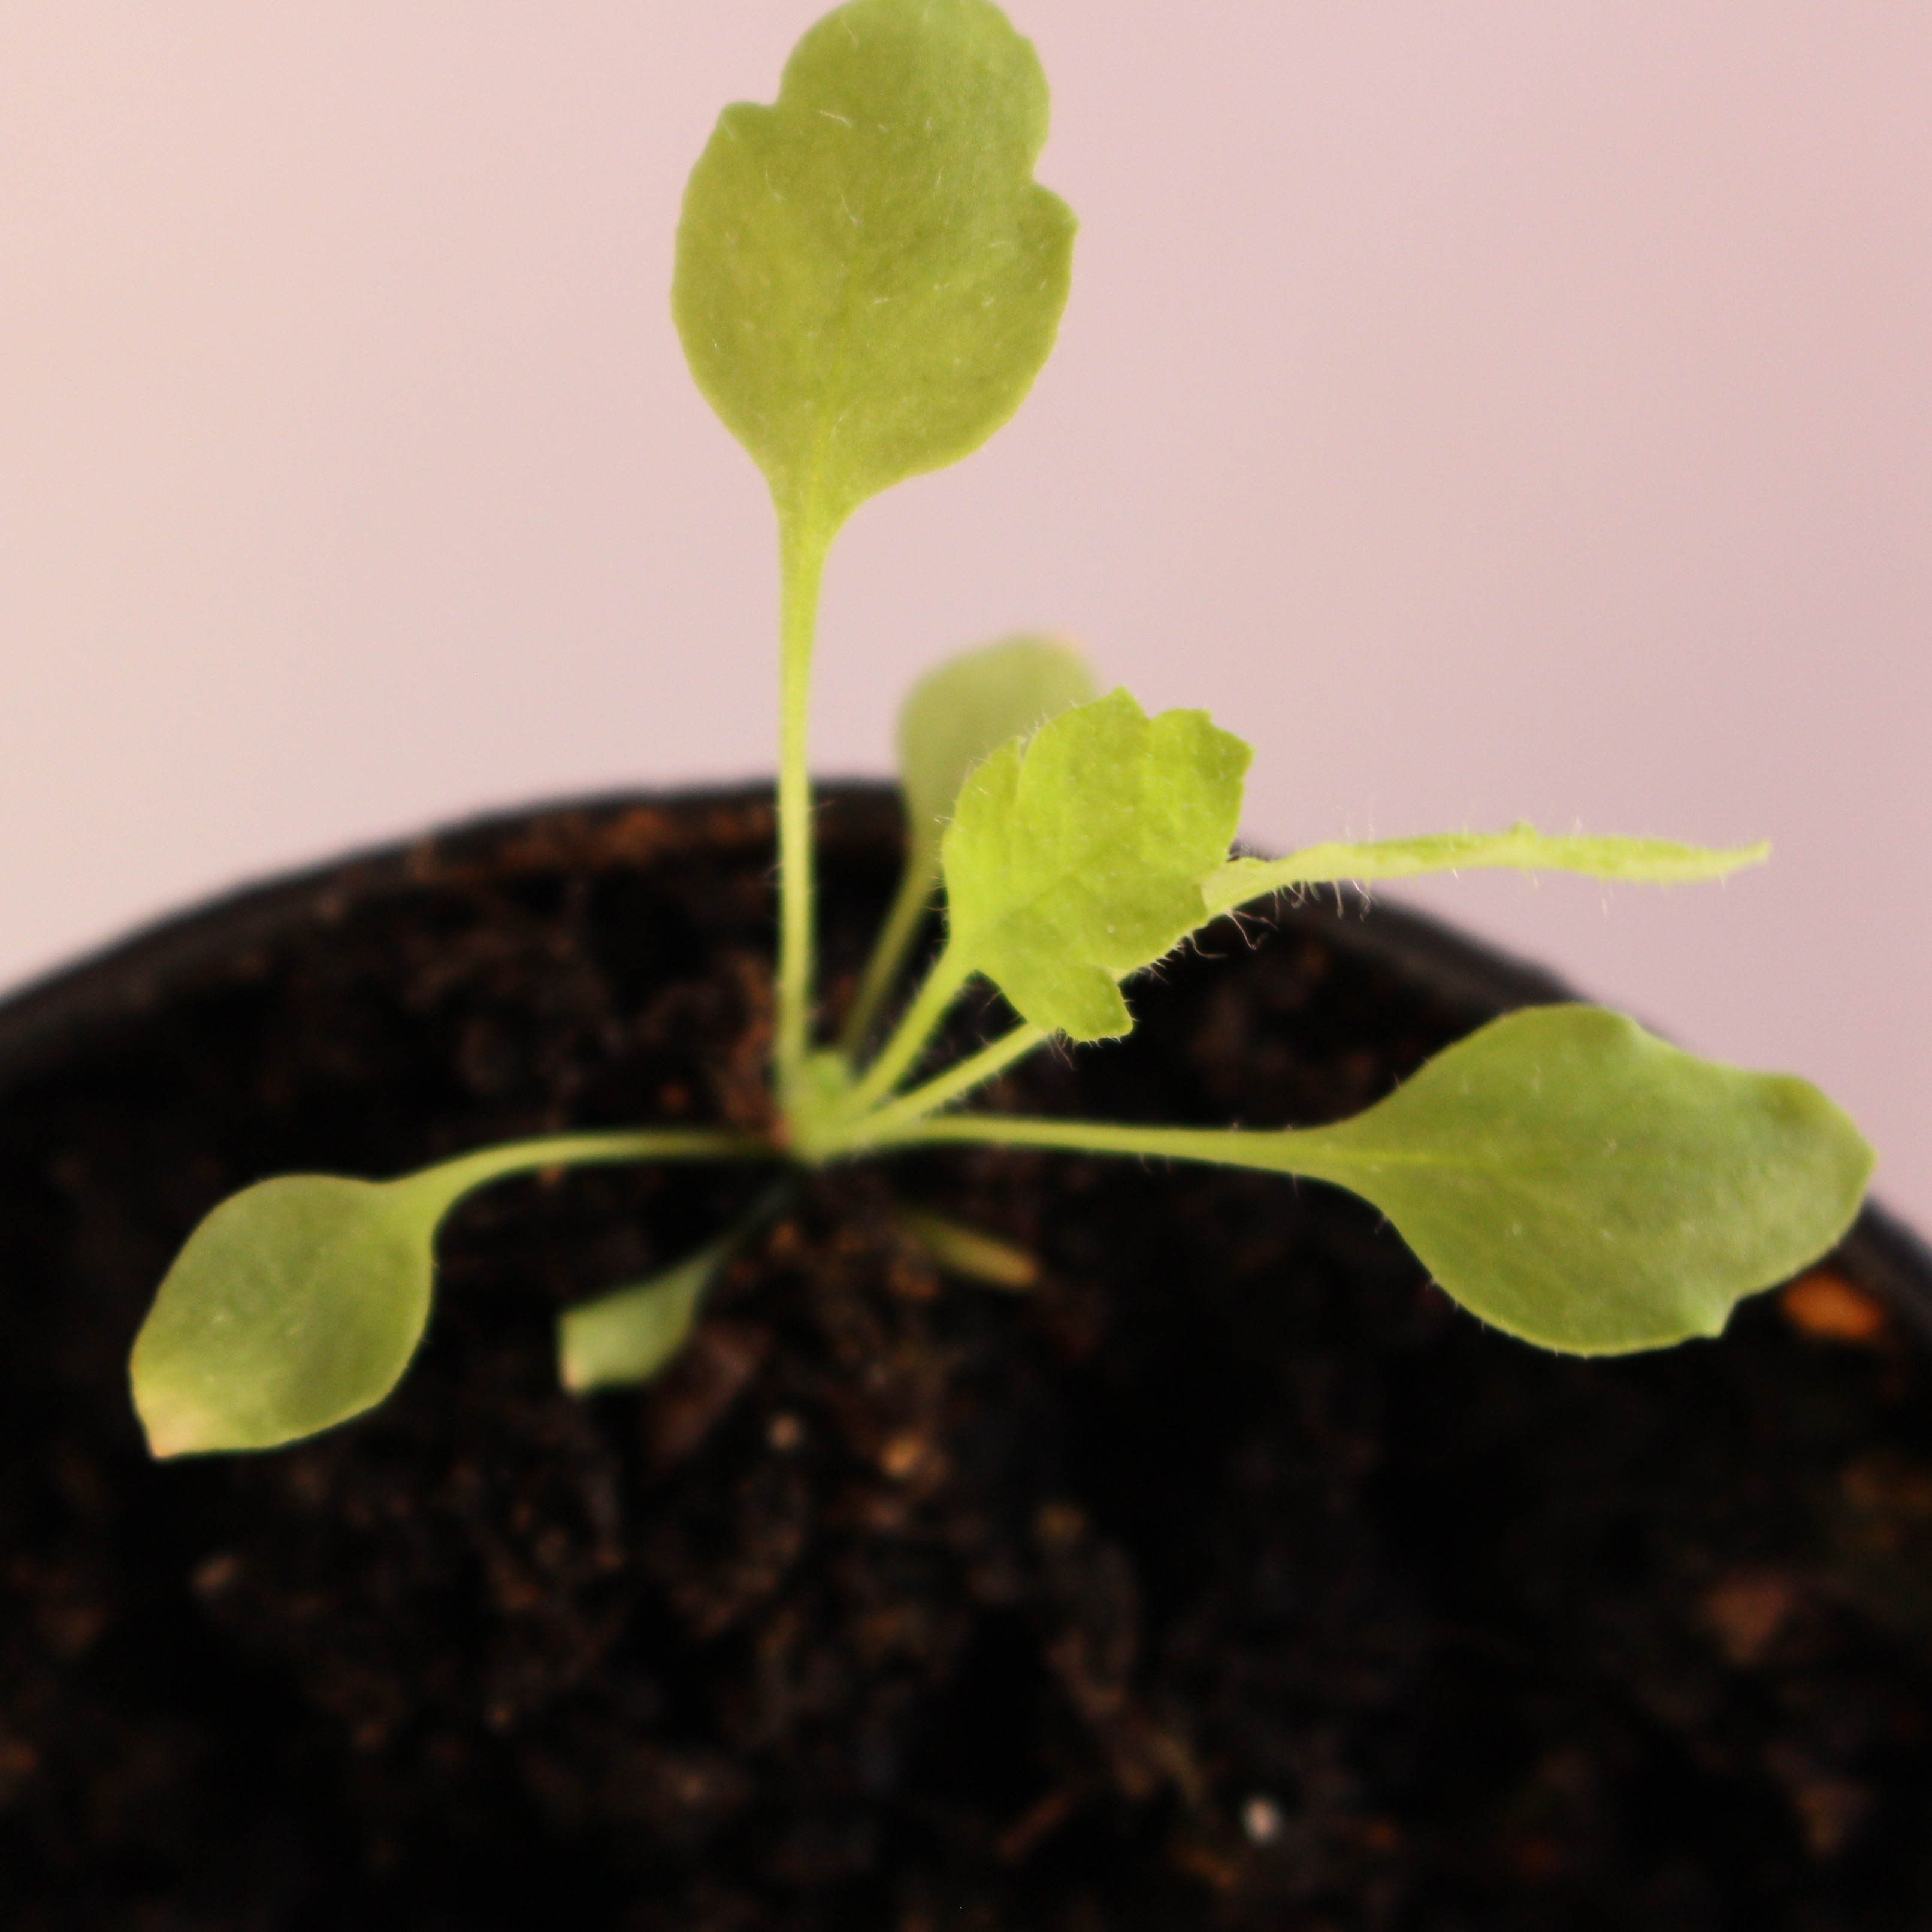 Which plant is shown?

Papaver rhoeas
